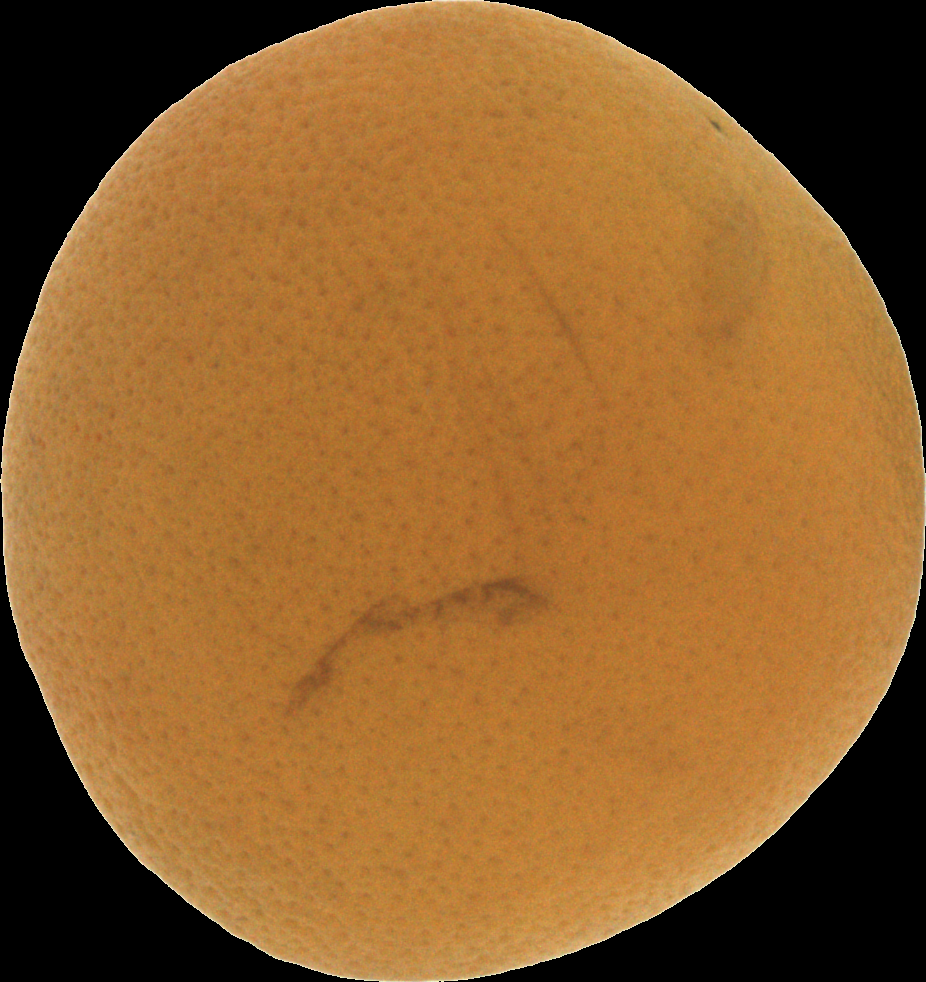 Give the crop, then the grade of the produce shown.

orange, bad
